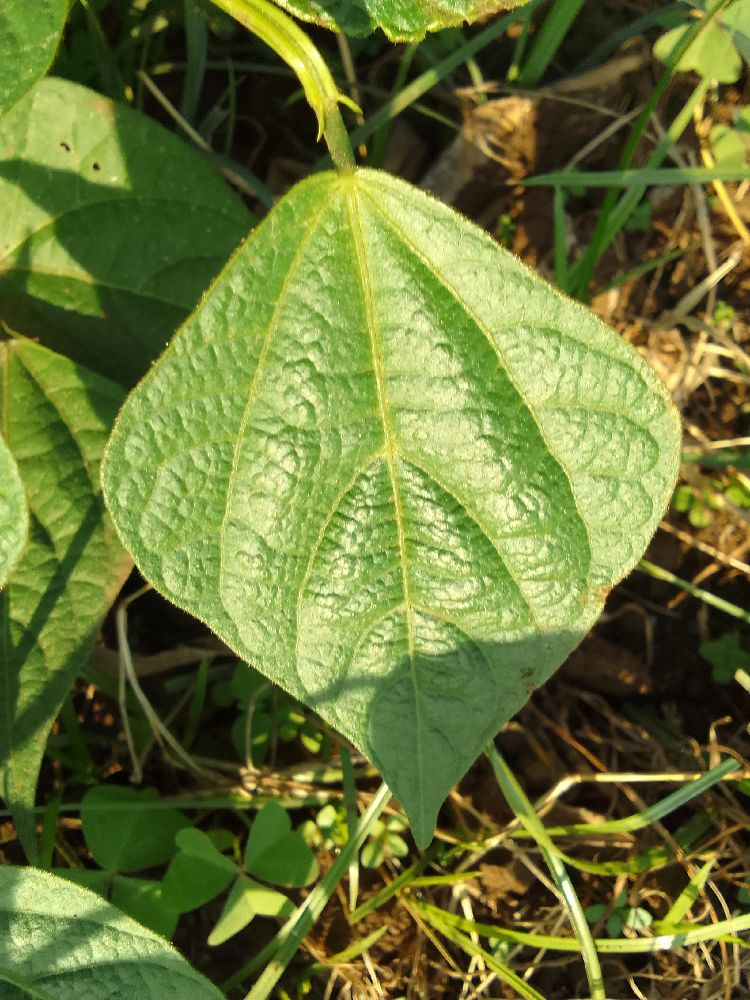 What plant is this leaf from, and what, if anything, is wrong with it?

common bean, healthy
